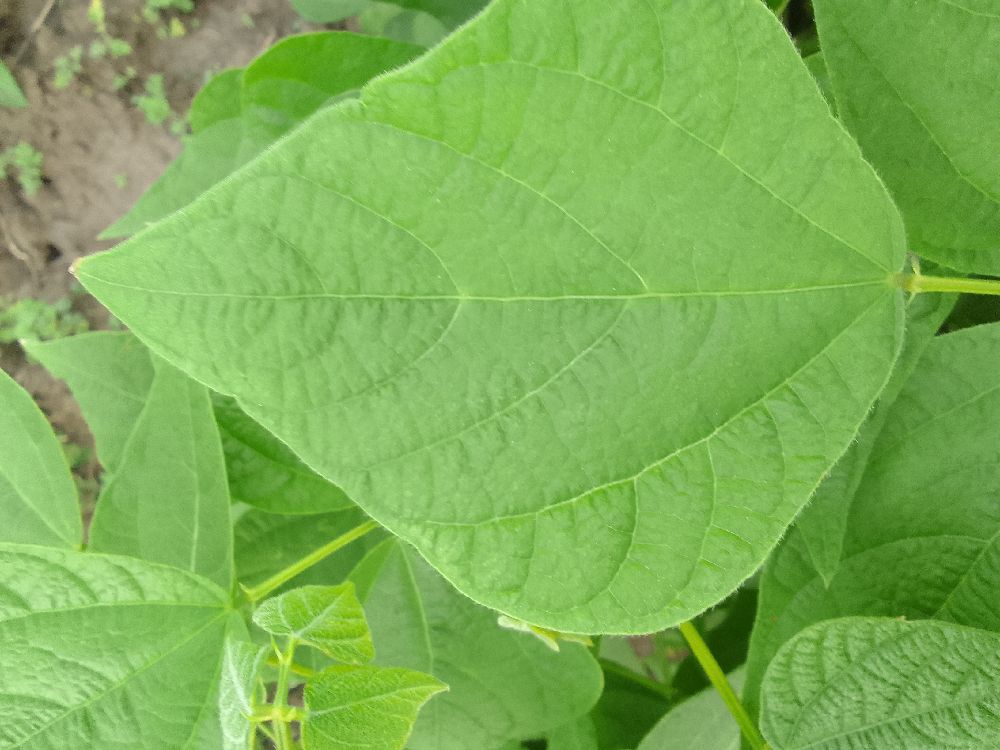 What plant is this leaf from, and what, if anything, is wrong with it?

common bean, healthy
